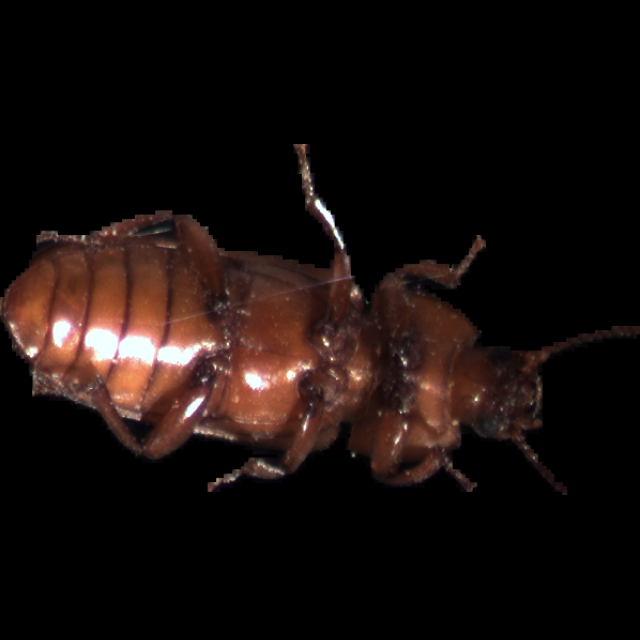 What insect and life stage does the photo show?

mealworm beetle
